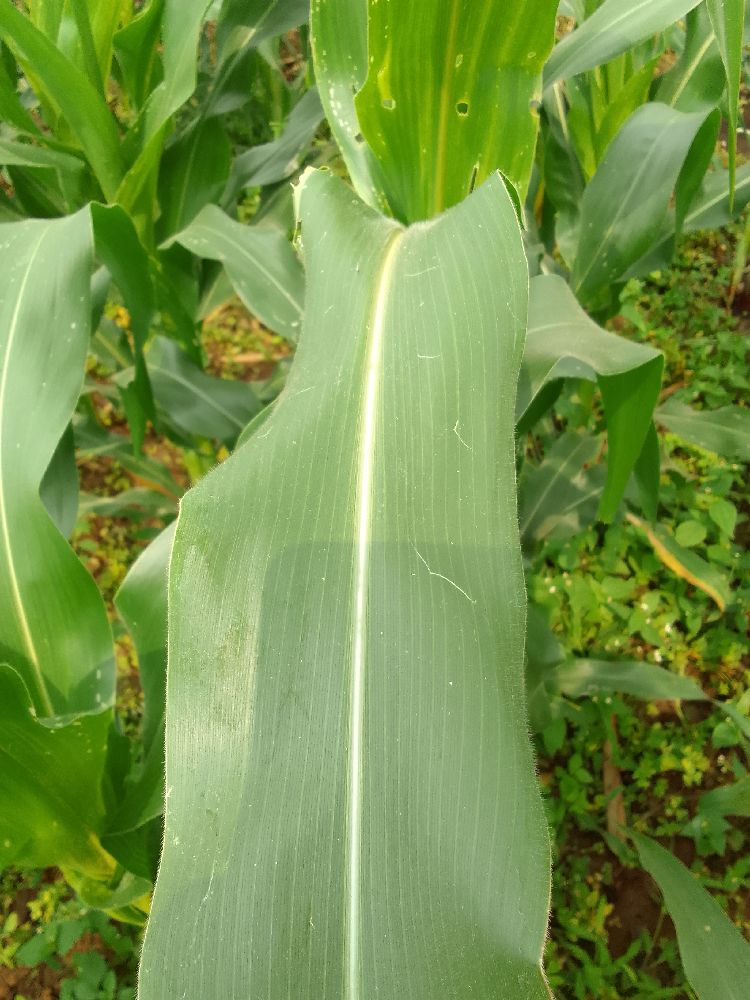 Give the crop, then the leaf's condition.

maize, healthy
